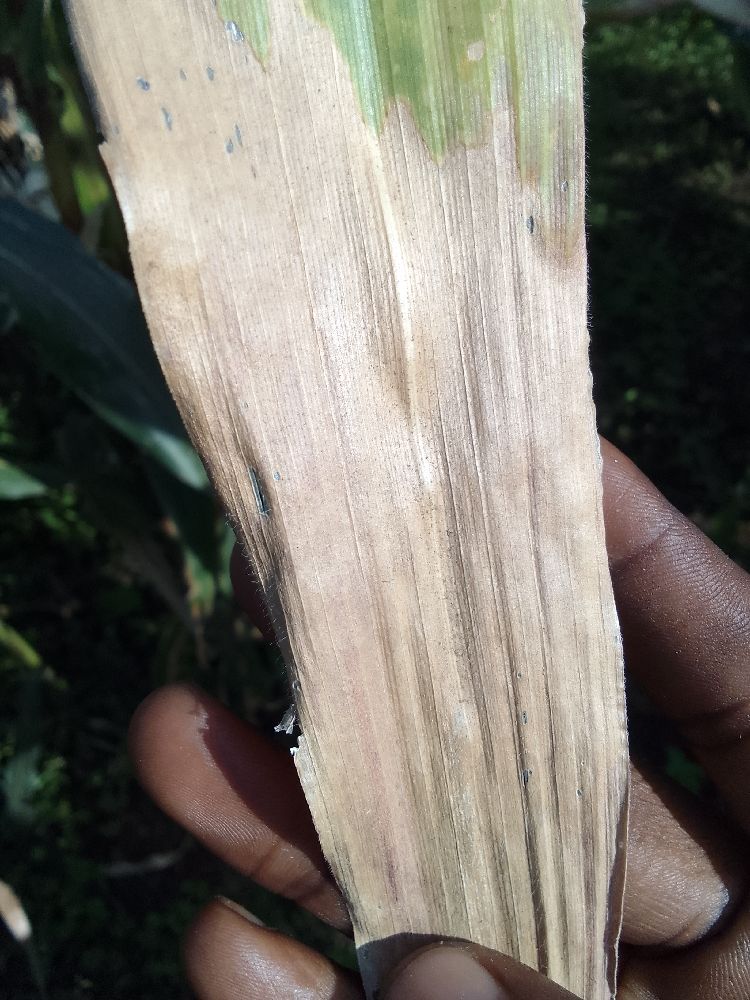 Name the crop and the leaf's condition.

maize, maize lethal necrosis
